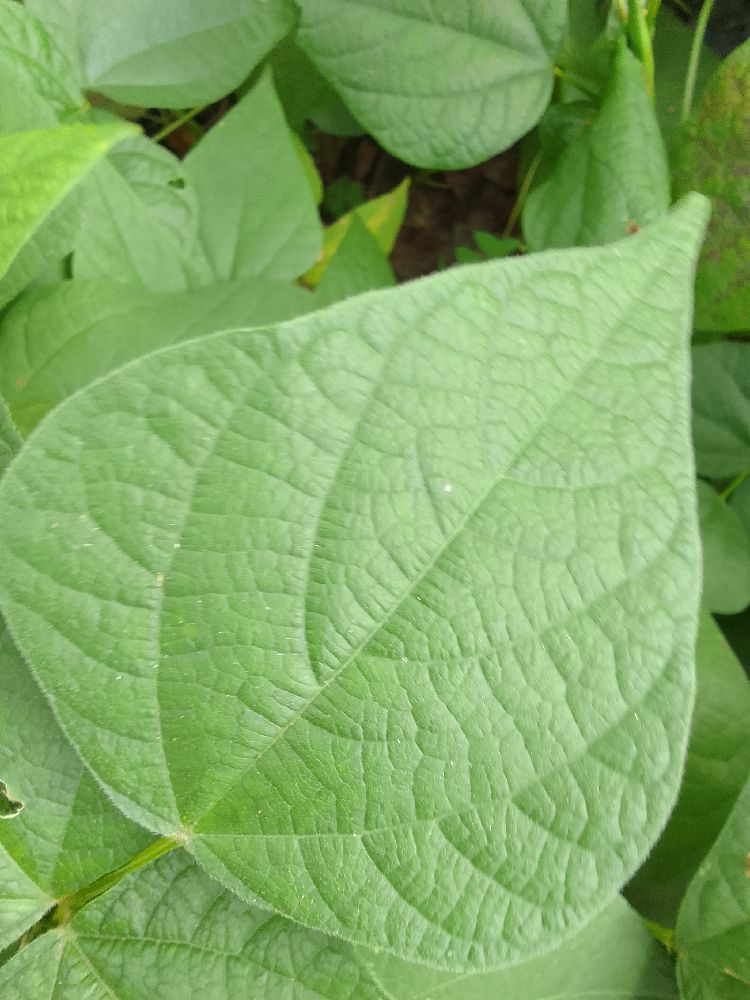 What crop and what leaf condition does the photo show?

common bean, healthy
